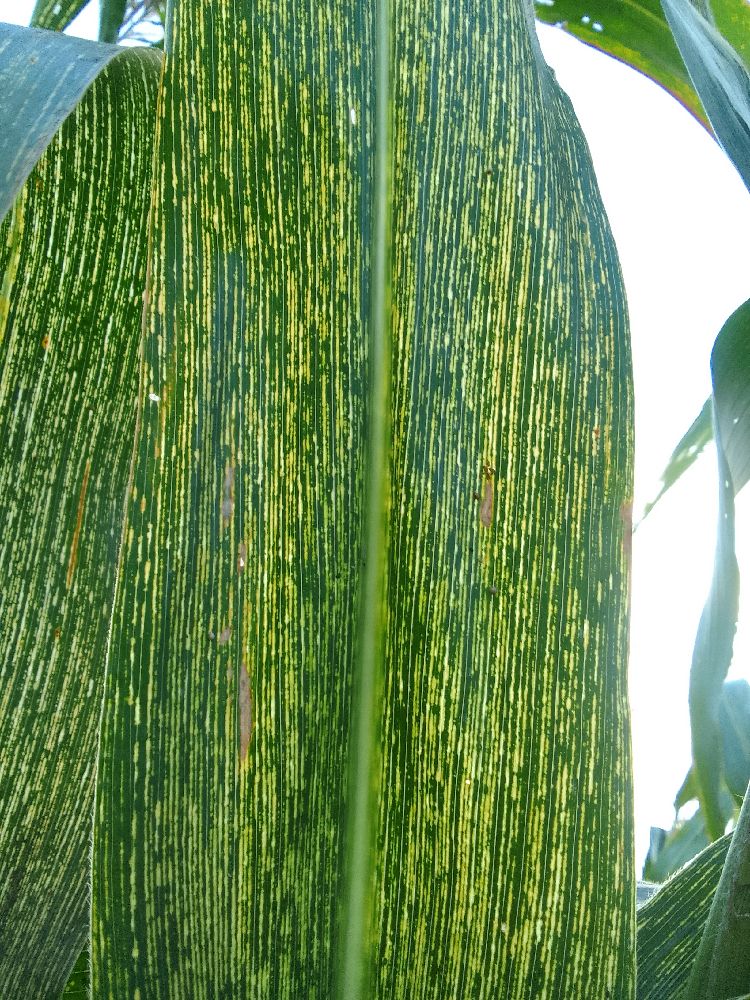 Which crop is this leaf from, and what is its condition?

maize, maize streak virus
